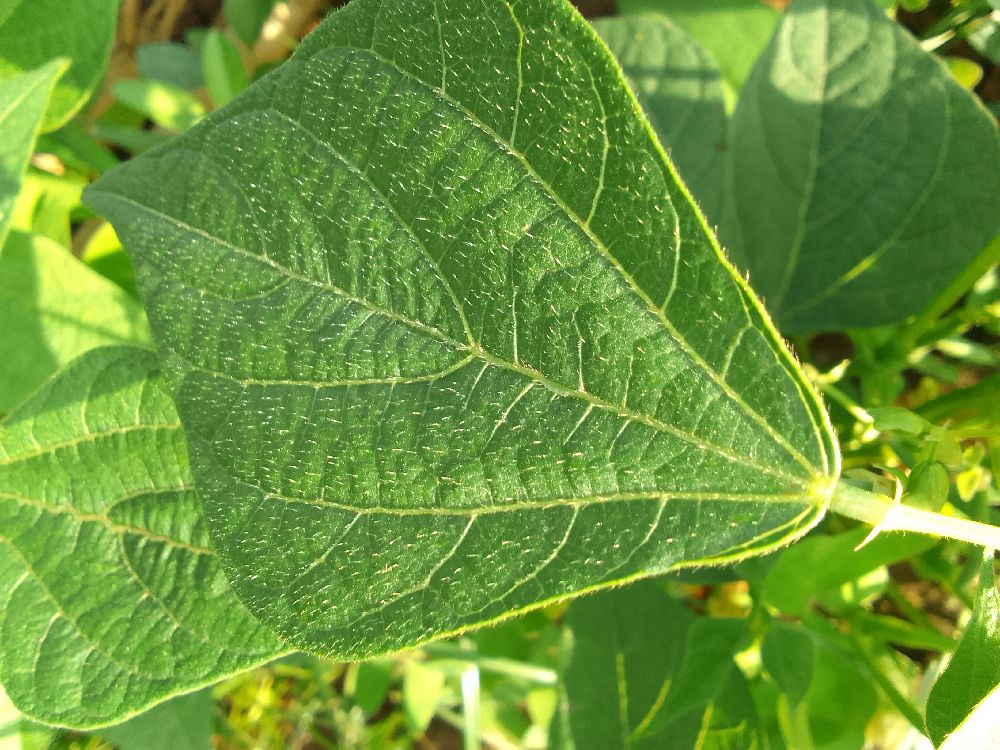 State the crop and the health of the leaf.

common bean, healthy
